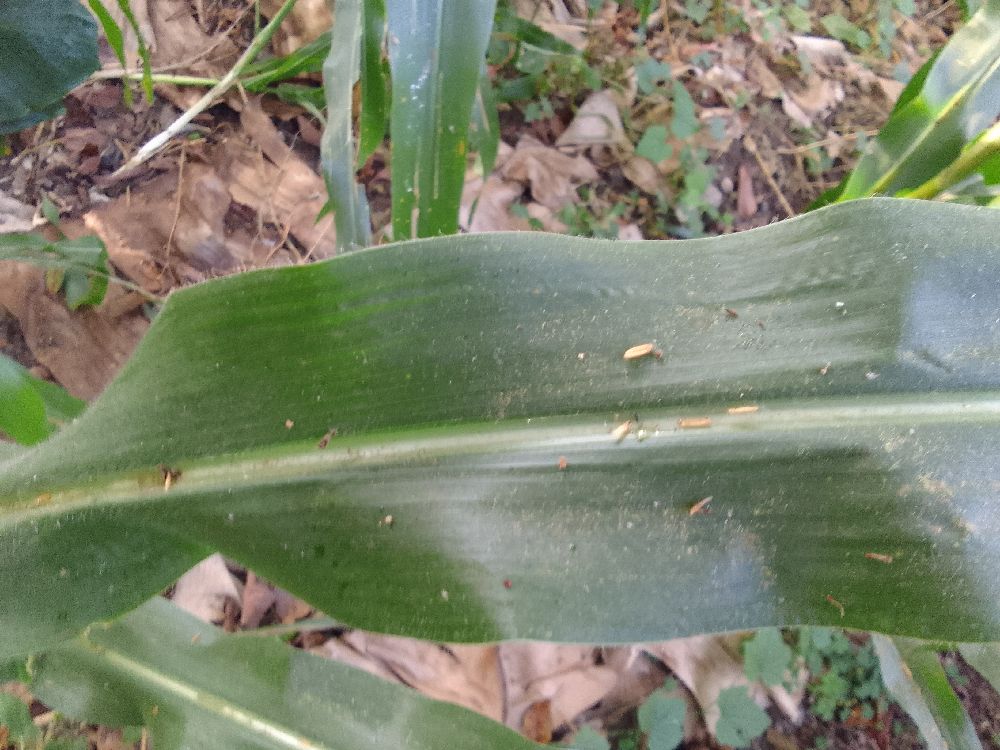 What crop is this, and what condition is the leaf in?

maize, healthy
